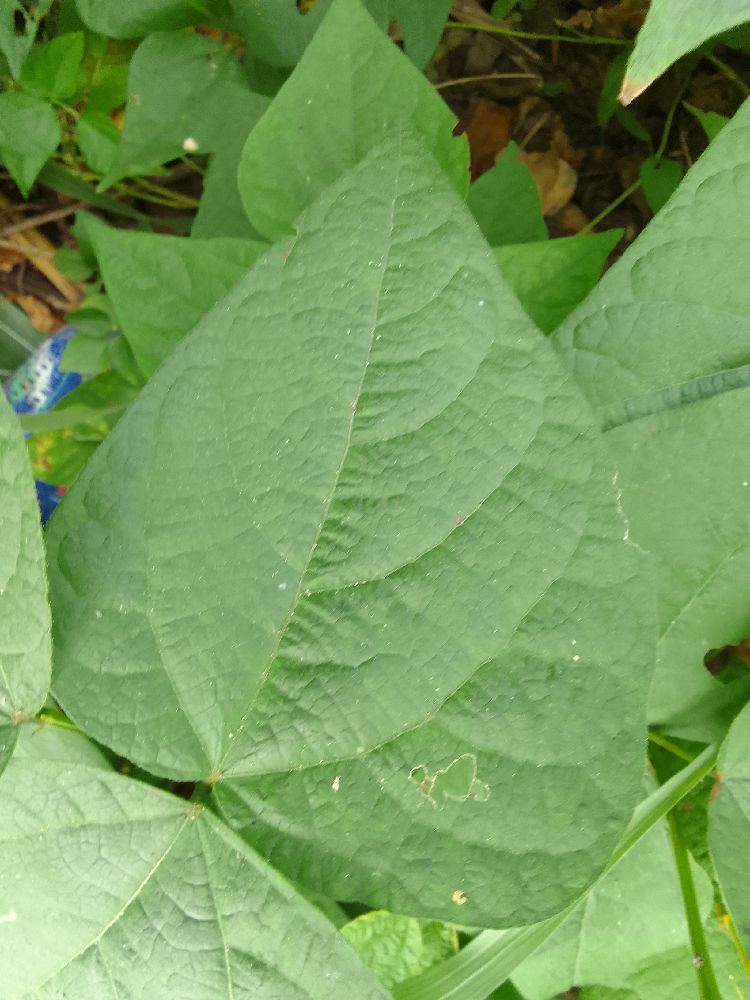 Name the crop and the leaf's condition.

common bean, healthy
